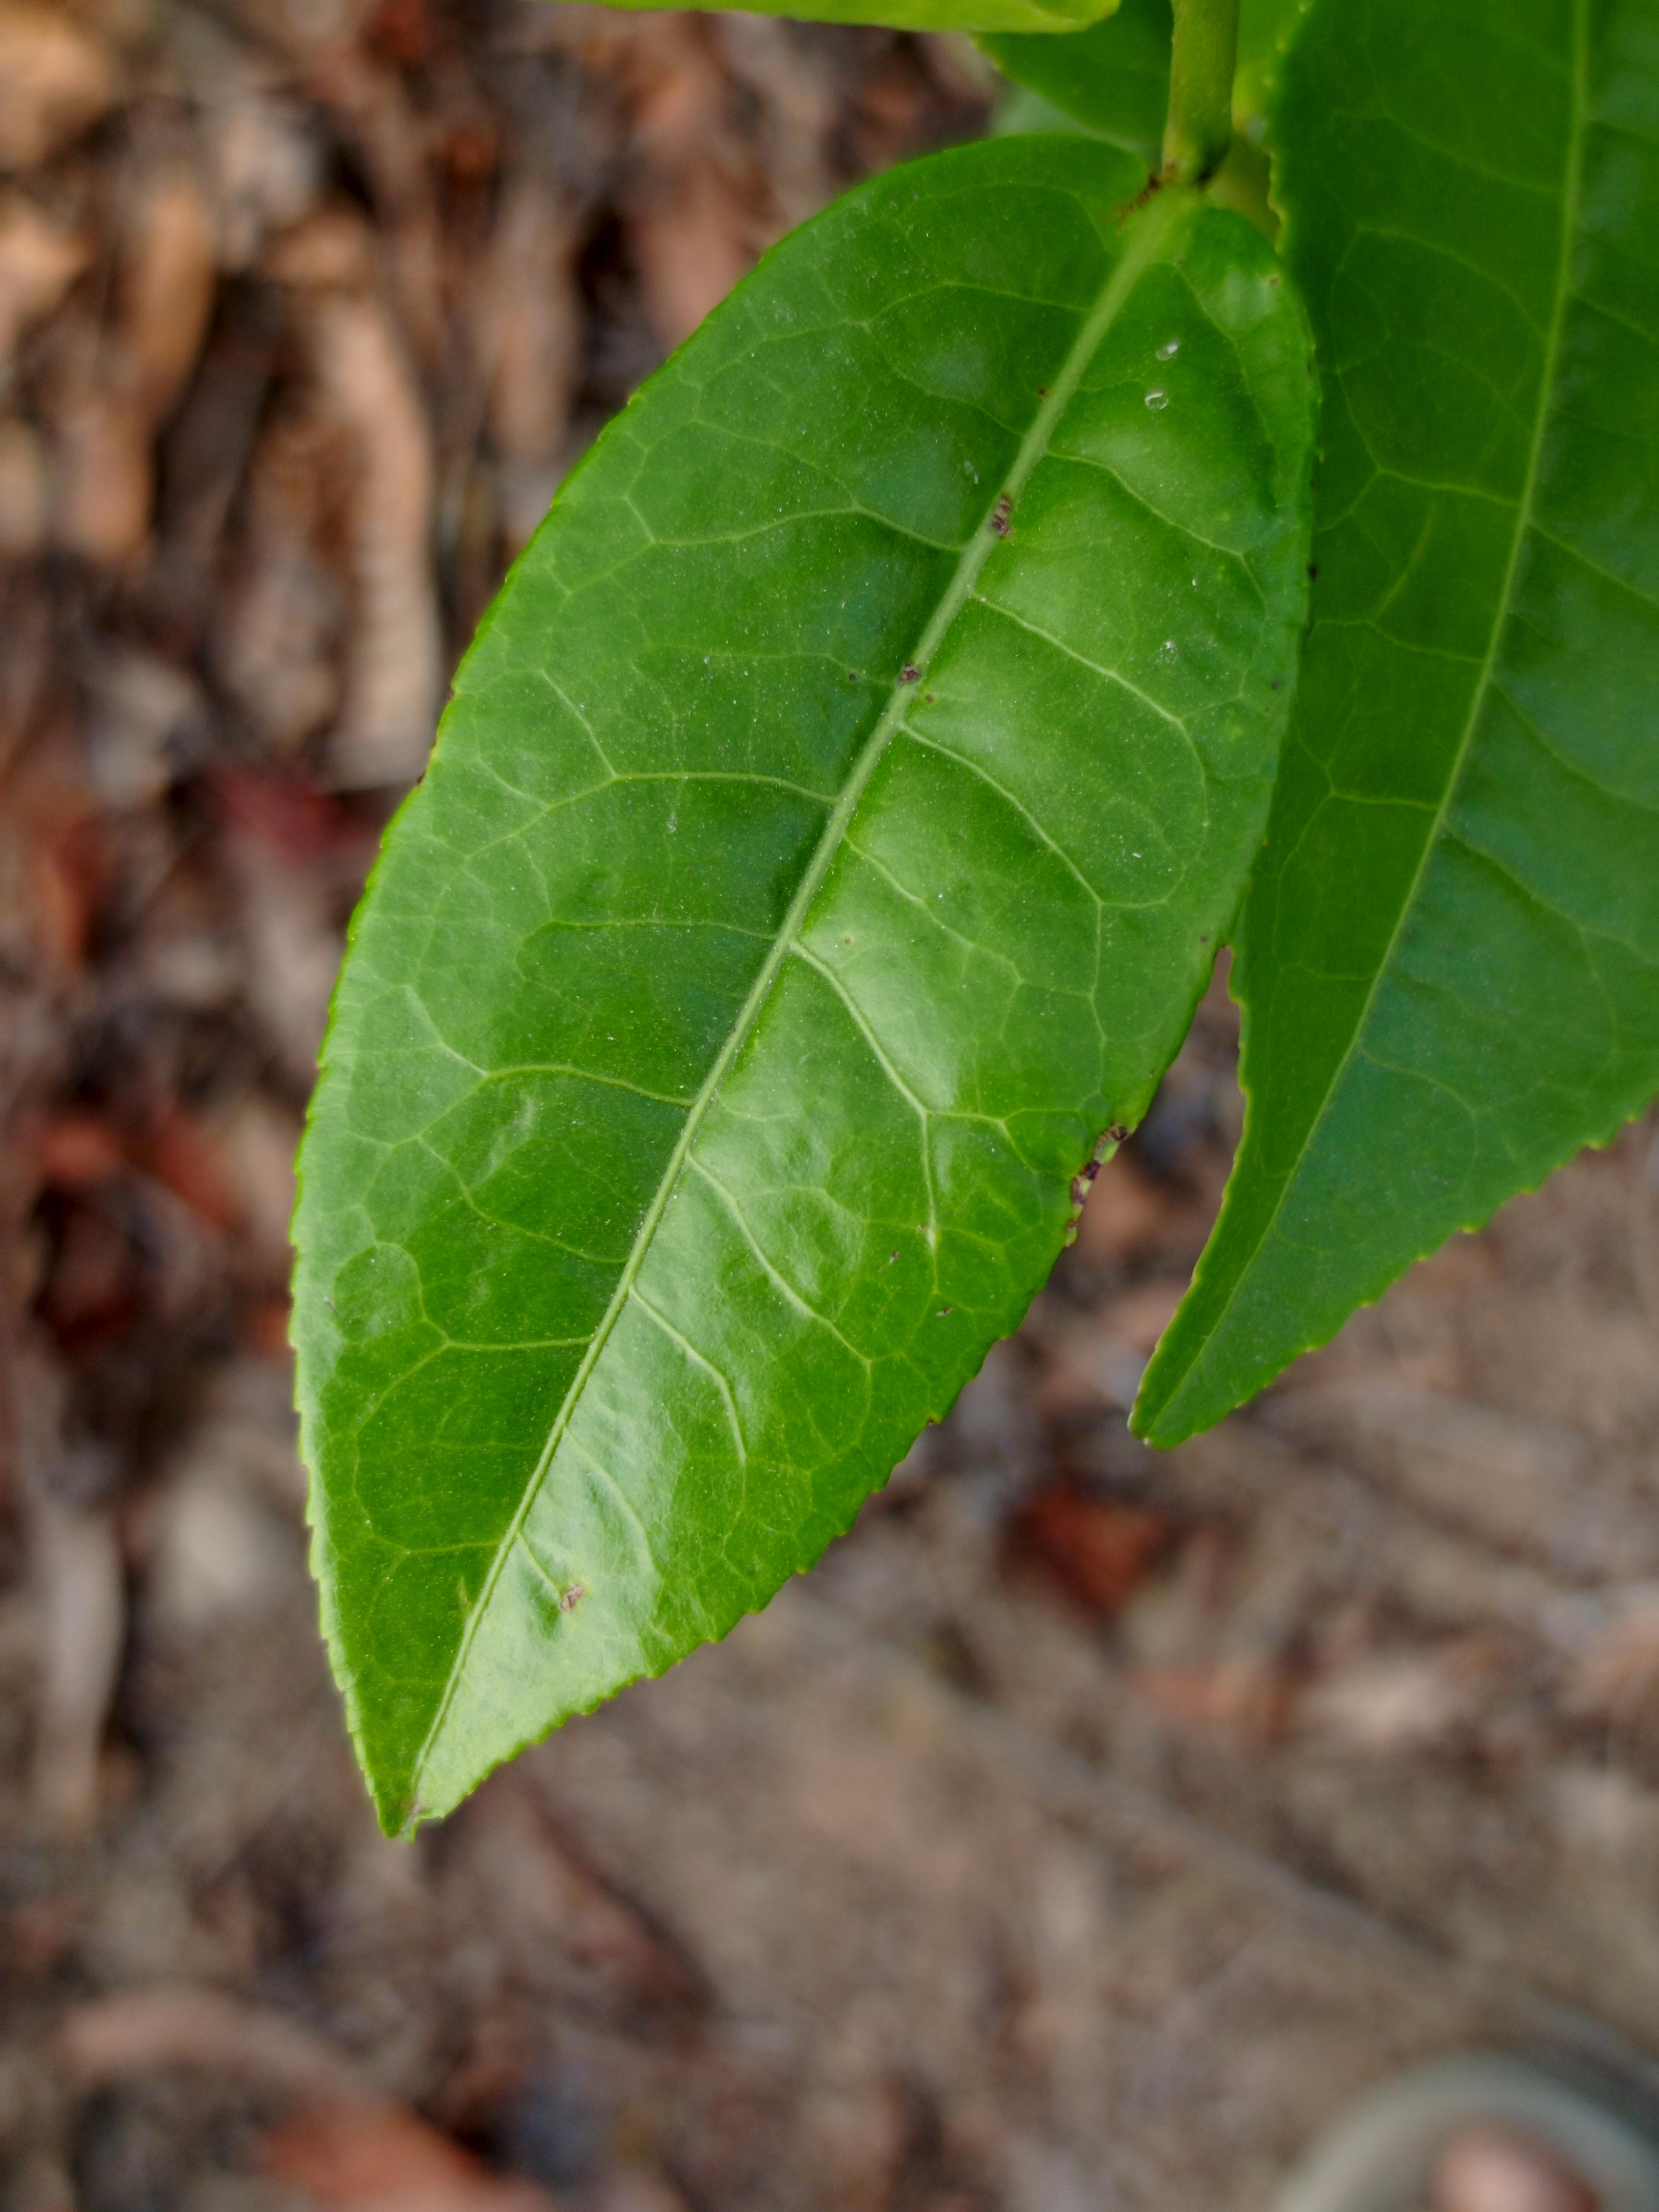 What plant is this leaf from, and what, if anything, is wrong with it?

tea, healthy leaf
